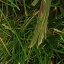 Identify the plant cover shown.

grass
